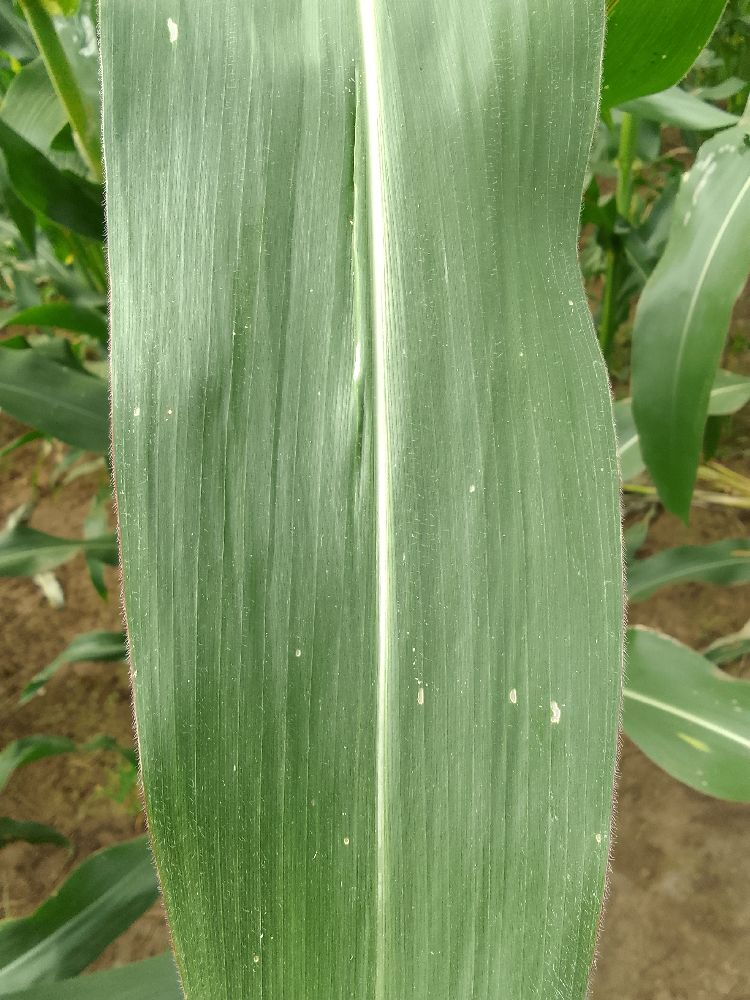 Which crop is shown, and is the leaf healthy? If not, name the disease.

maize, healthy
